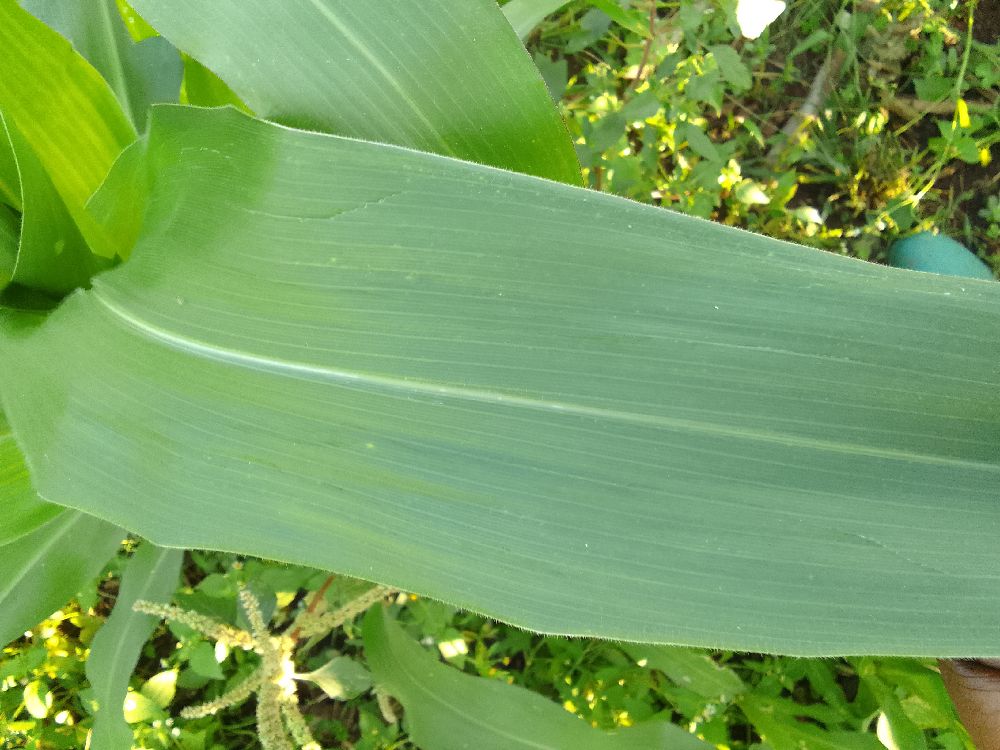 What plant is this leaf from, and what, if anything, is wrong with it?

maize, healthy
